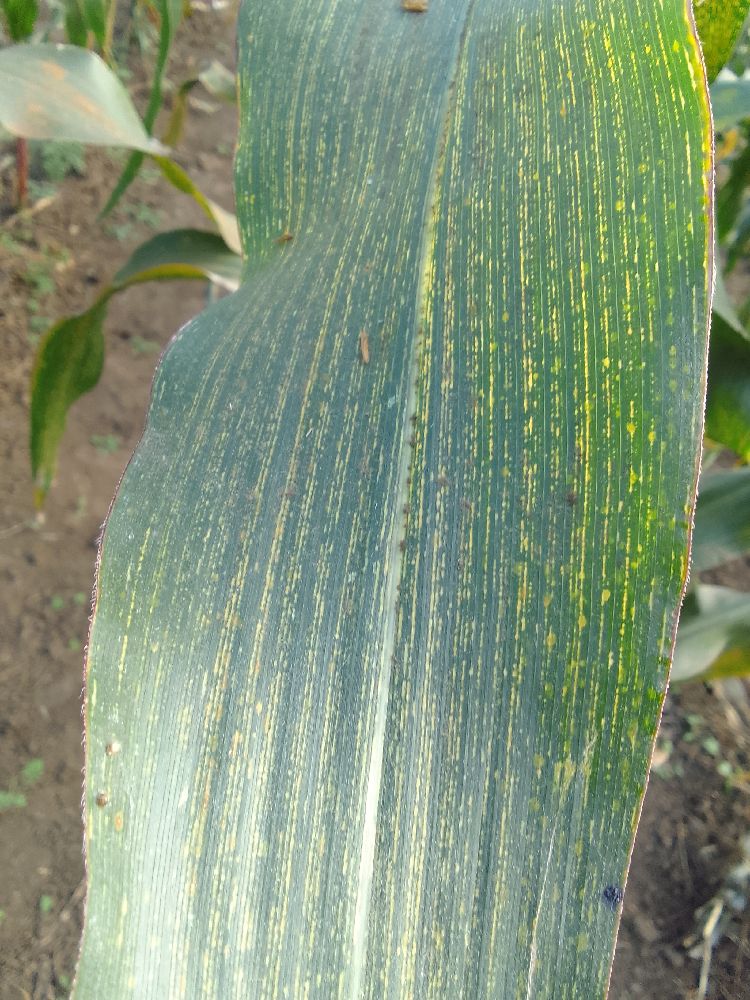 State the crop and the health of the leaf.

maize, maize streak virus
